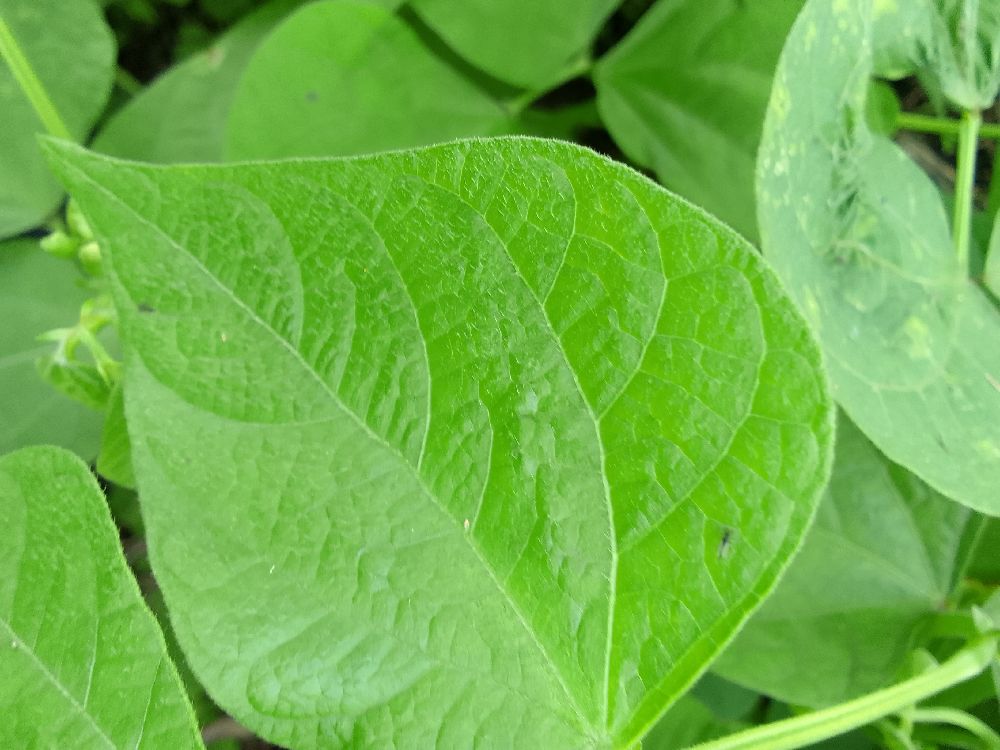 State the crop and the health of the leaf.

common bean, healthy
